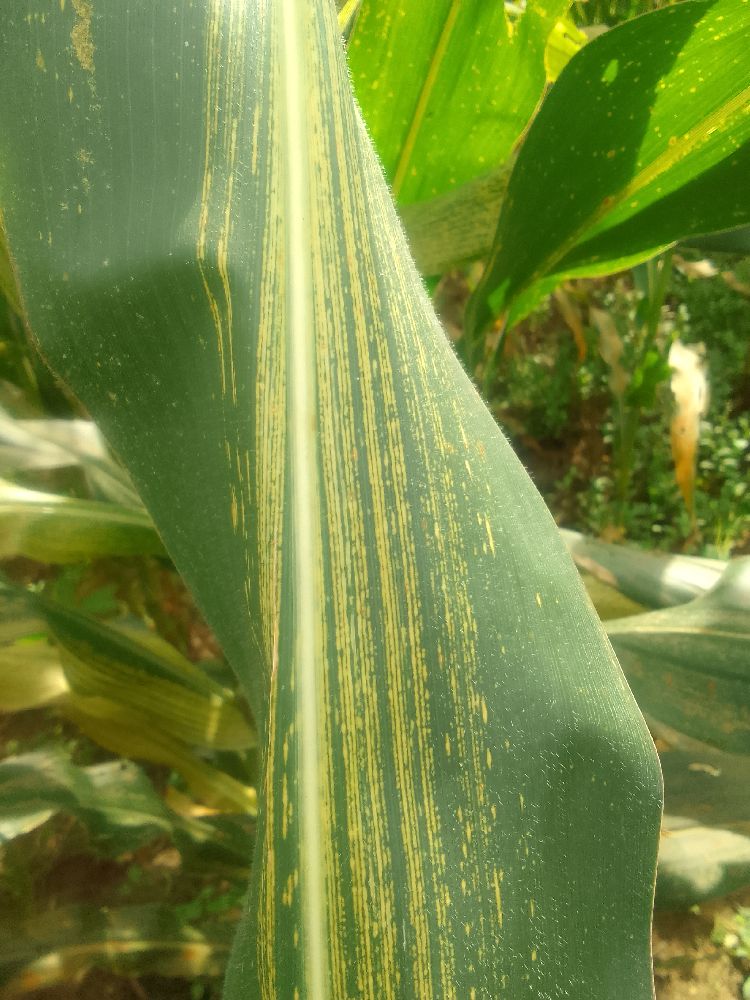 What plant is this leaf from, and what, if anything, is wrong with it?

maize, maize streak virus
